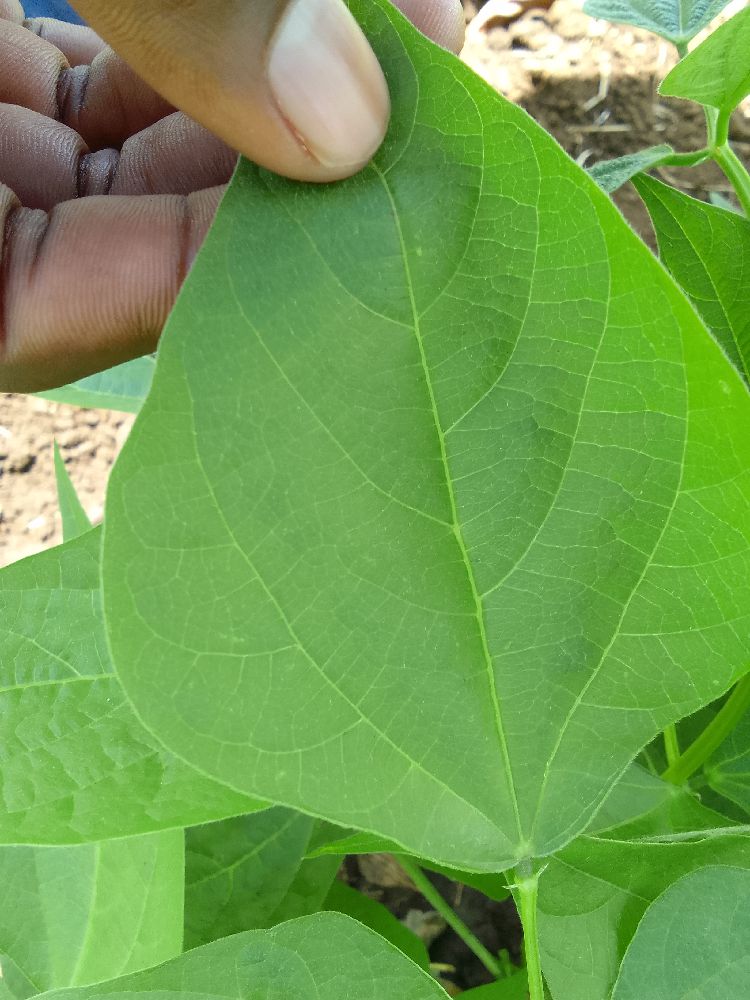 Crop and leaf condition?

common bean, healthy
